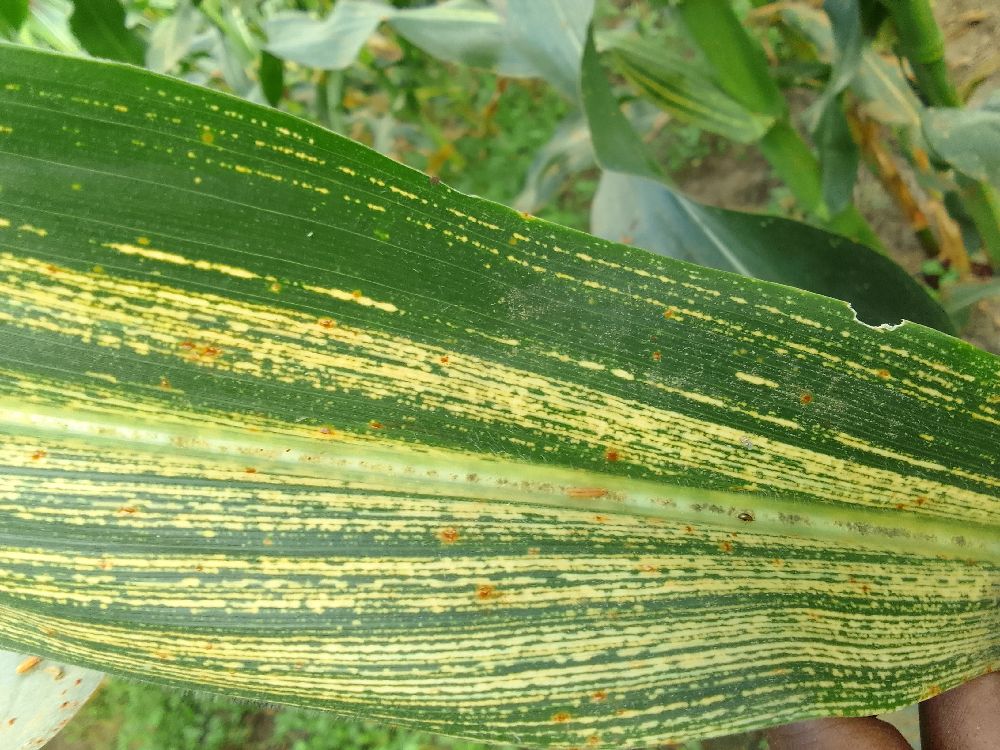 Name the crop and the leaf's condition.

maize, maize streak virus
